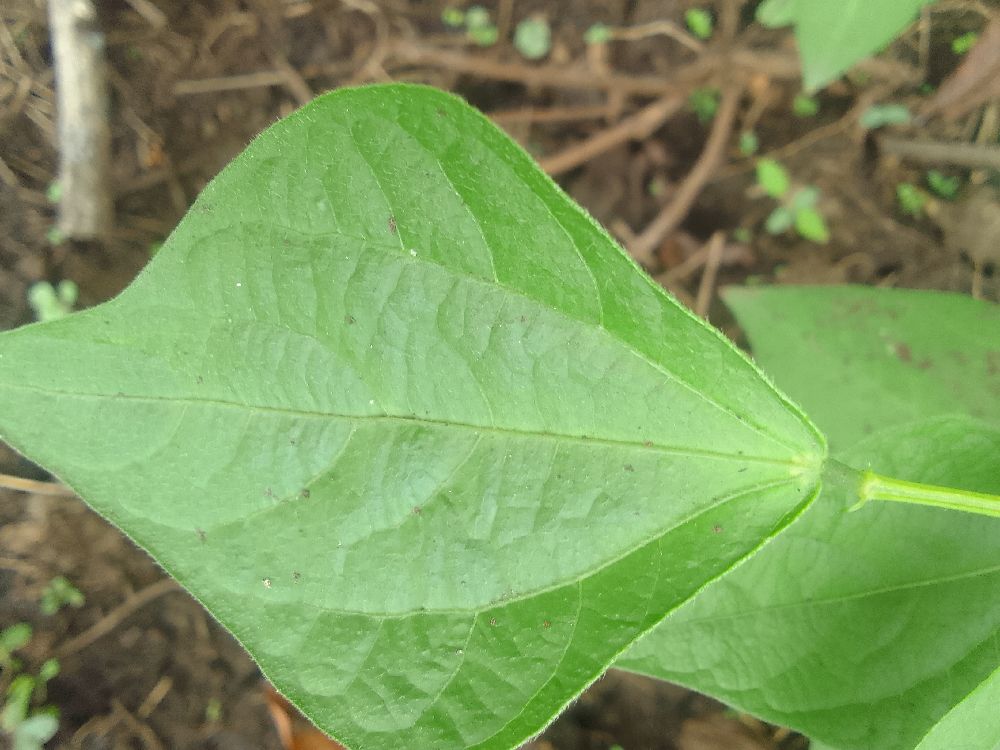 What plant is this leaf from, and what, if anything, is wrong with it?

common bean, healthy
